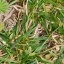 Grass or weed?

grass
